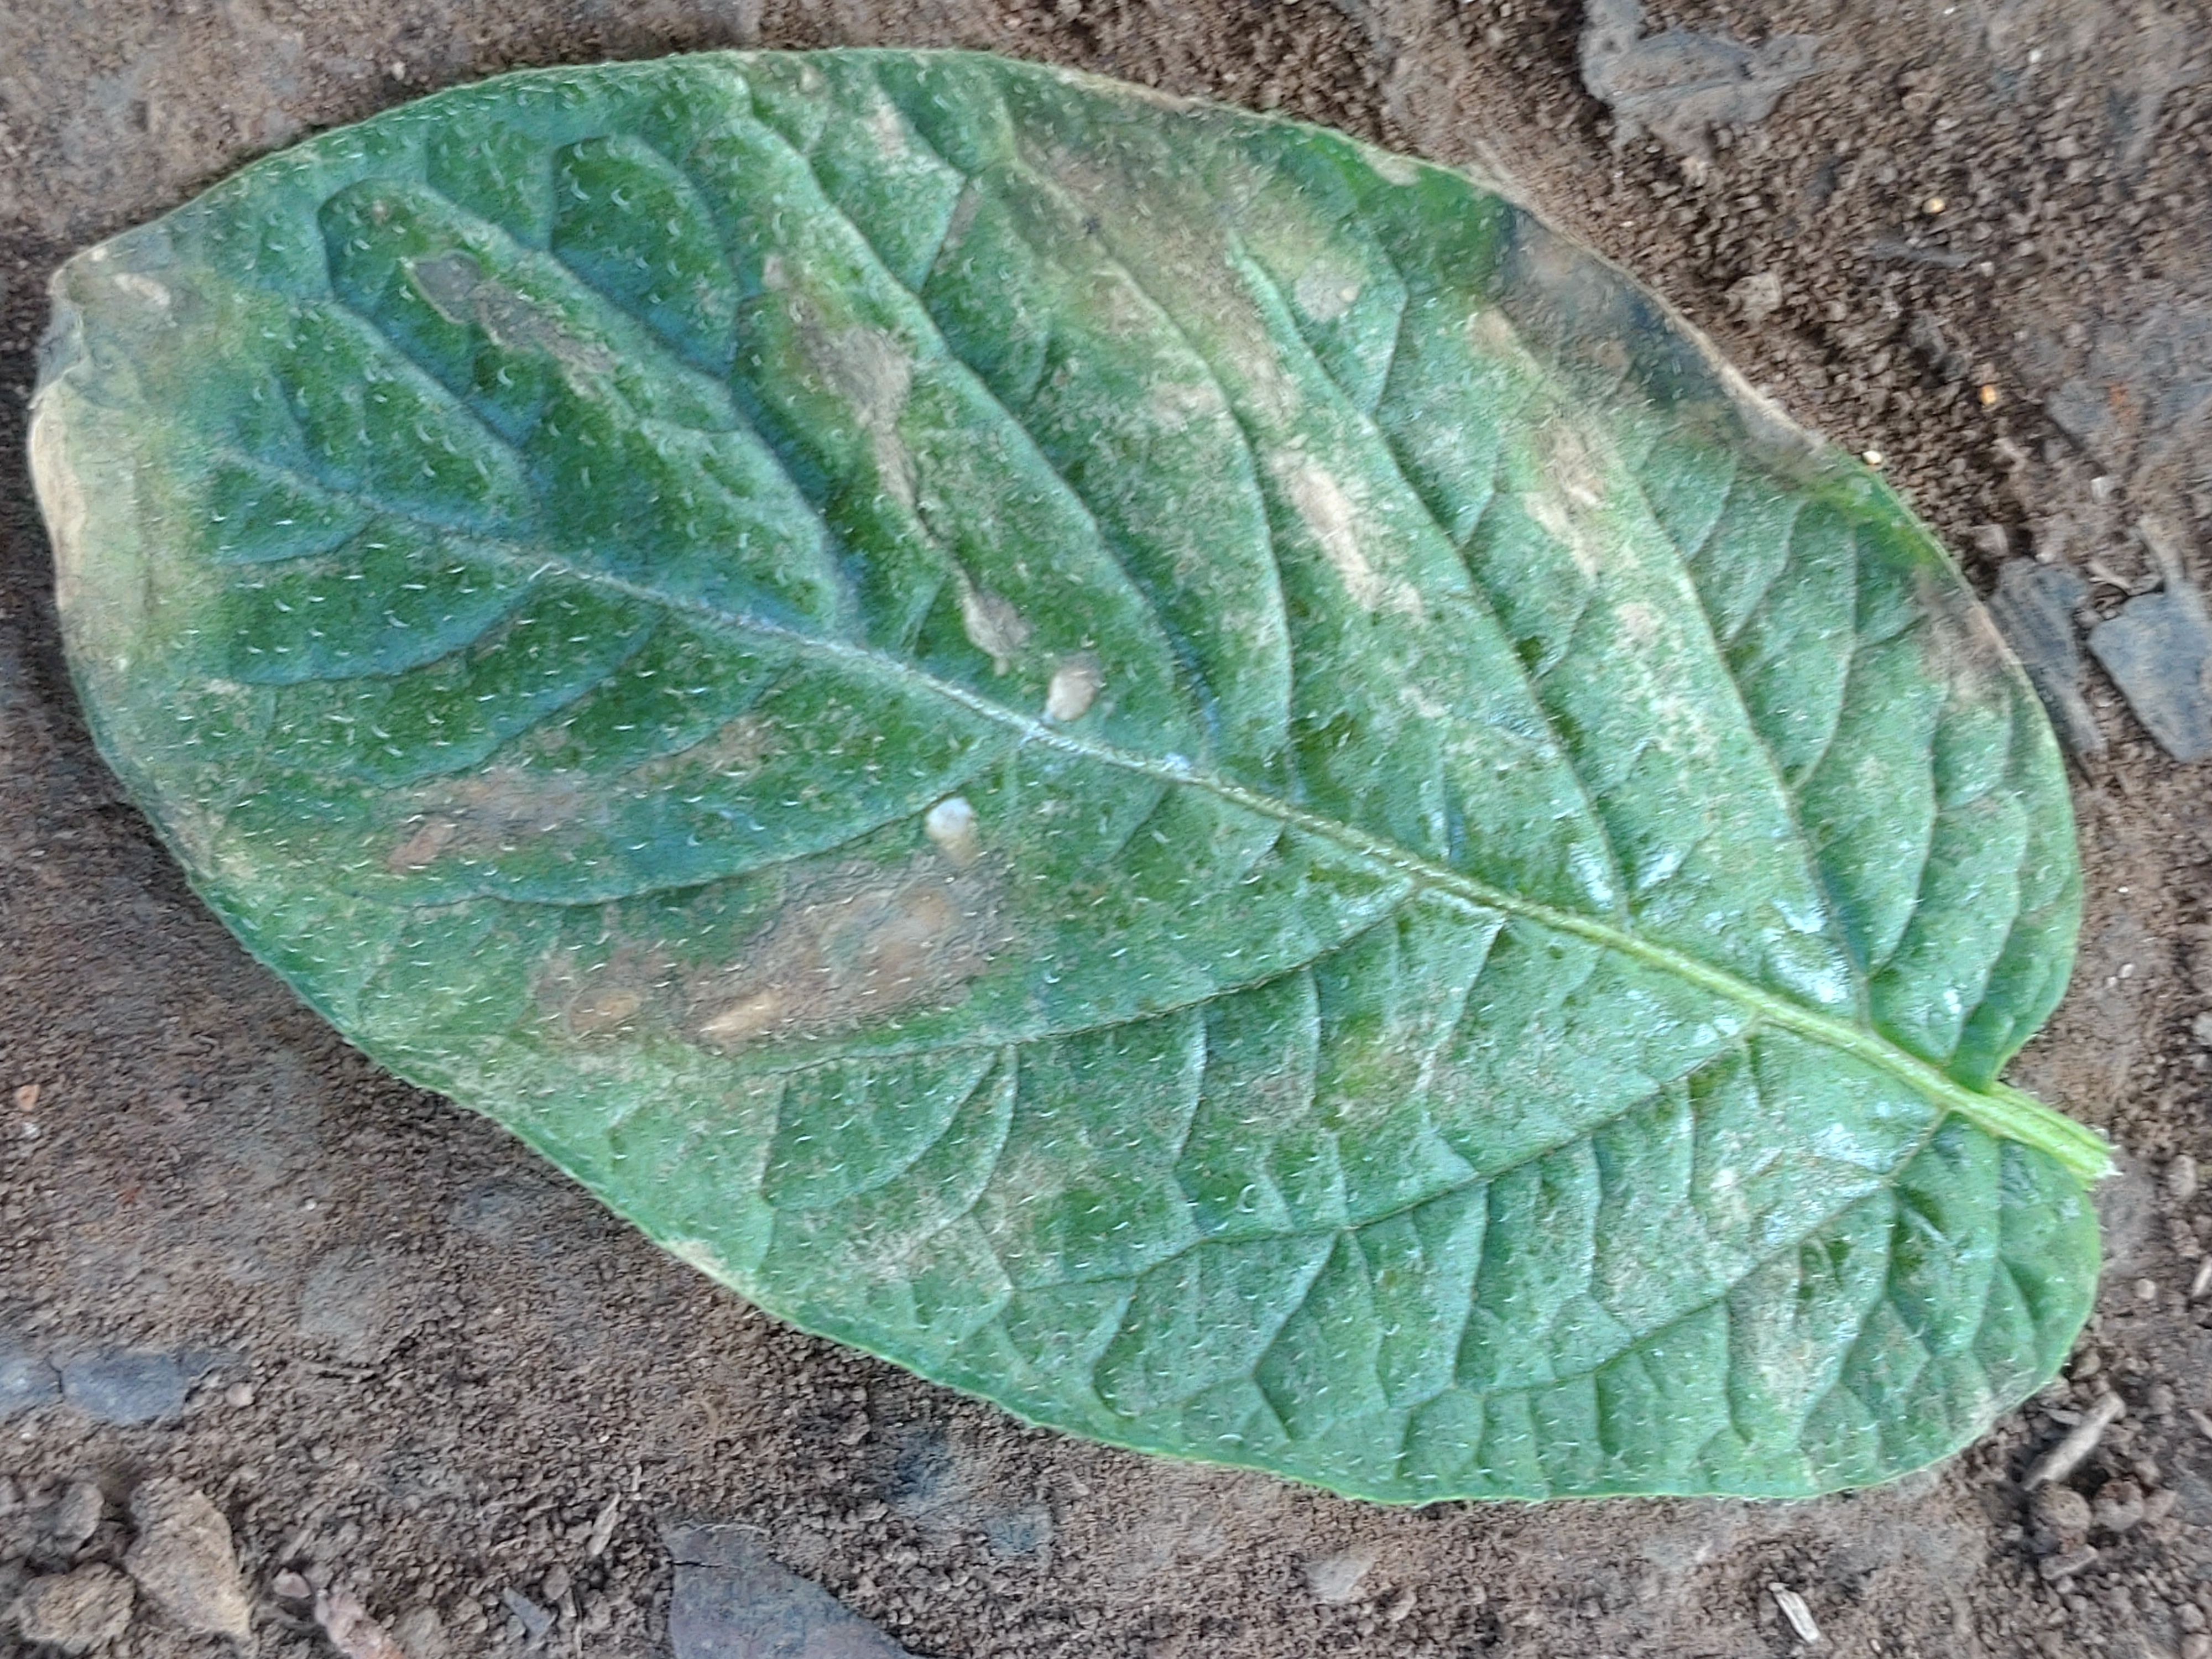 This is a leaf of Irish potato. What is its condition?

early blight
